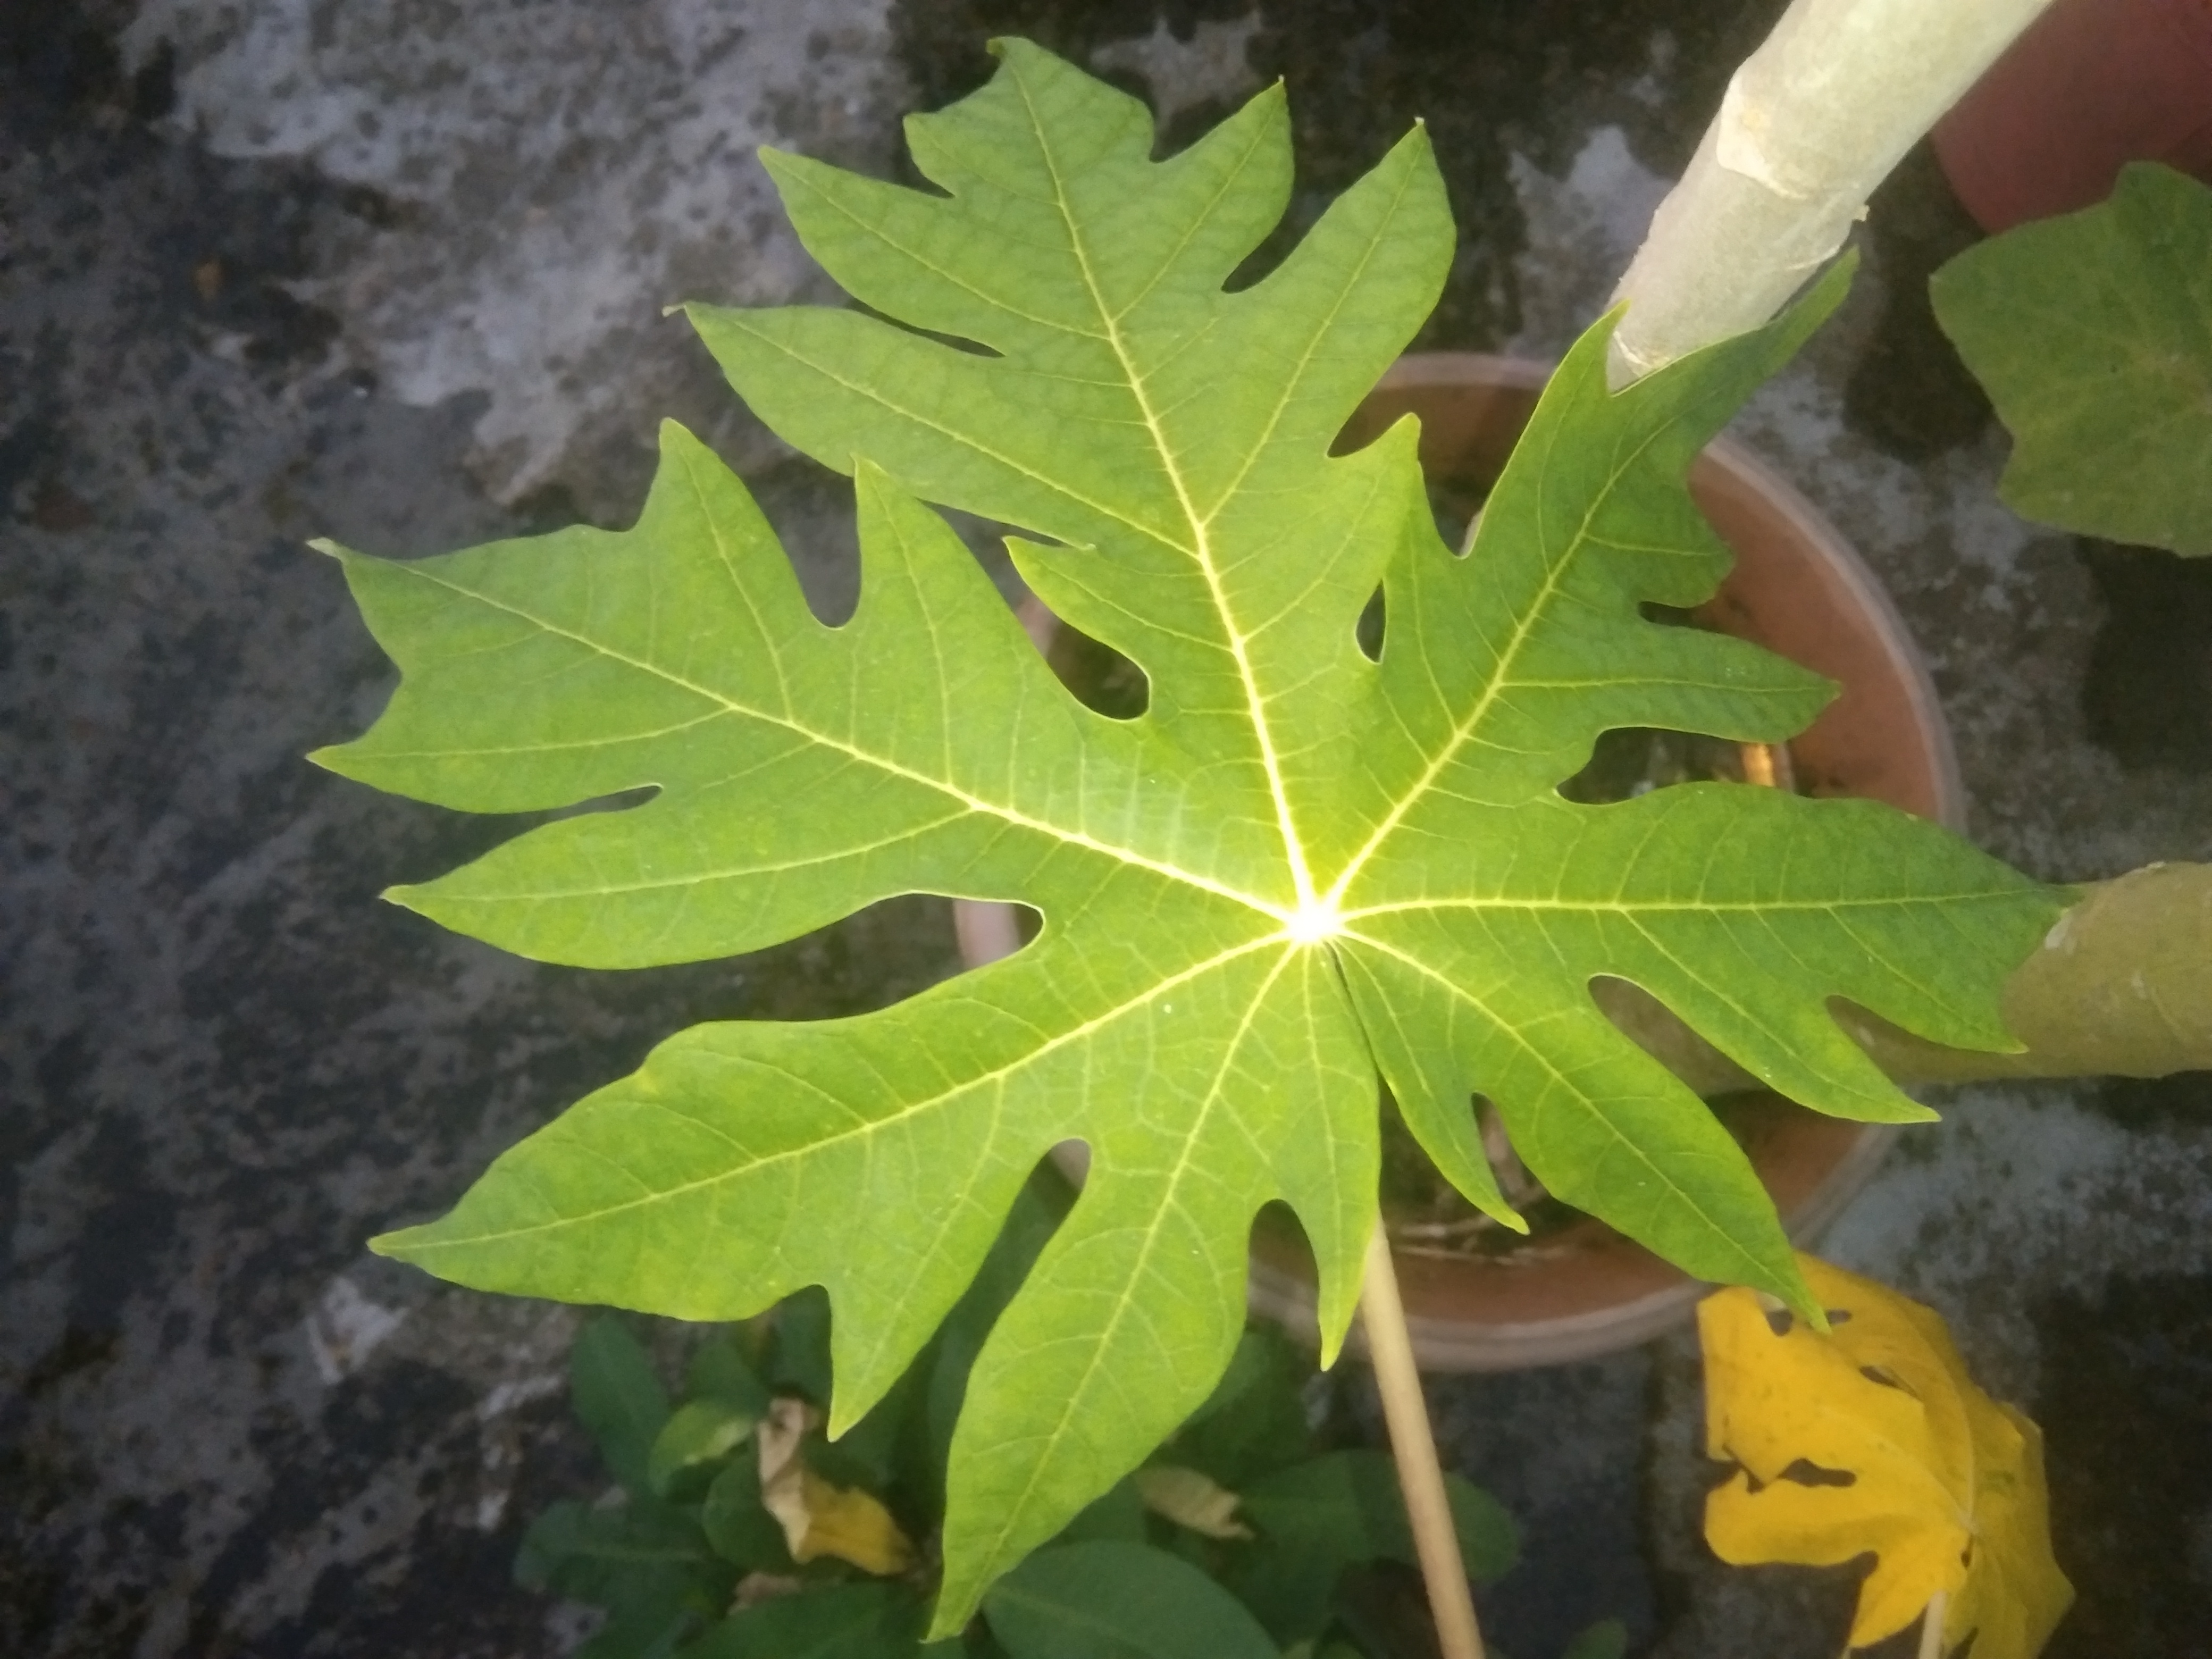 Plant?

papaya
